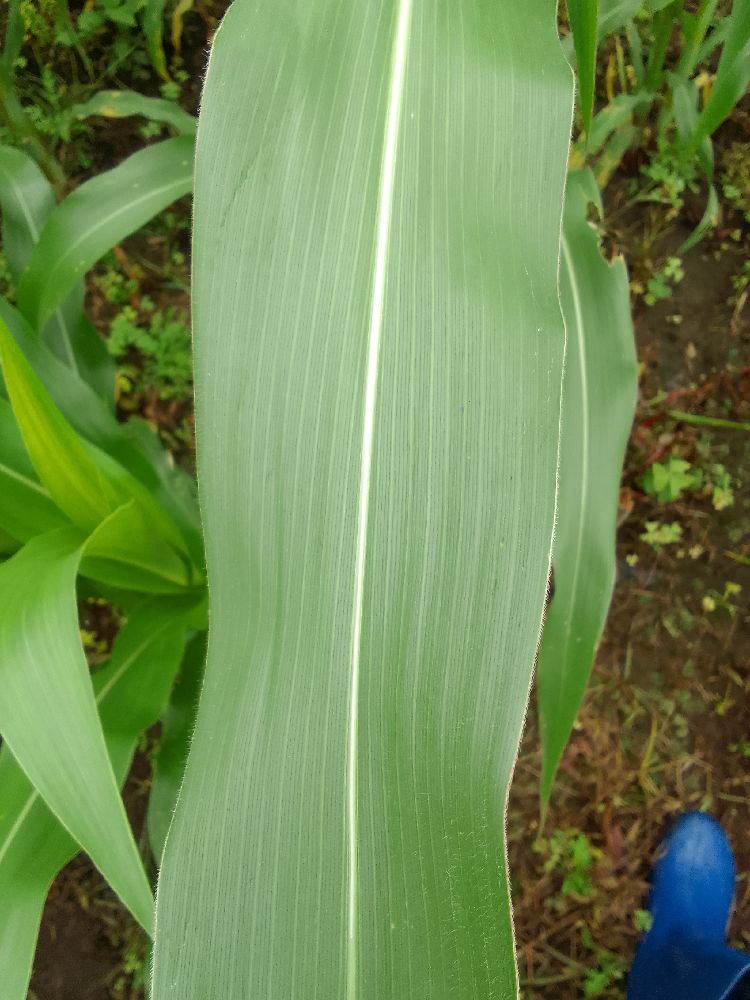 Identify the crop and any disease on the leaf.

maize, healthy
